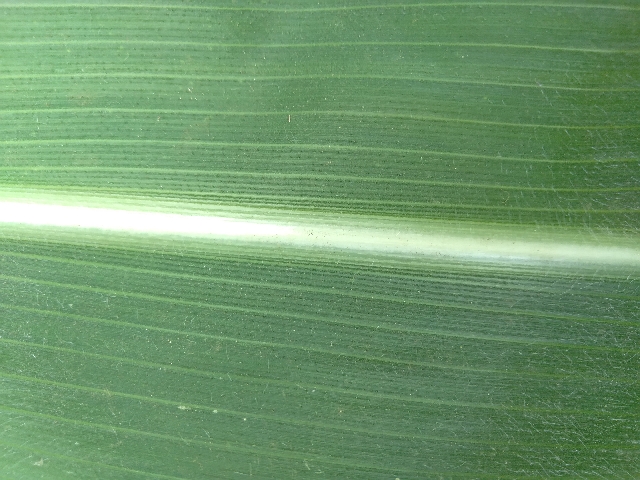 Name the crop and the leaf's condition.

maize, healthy
